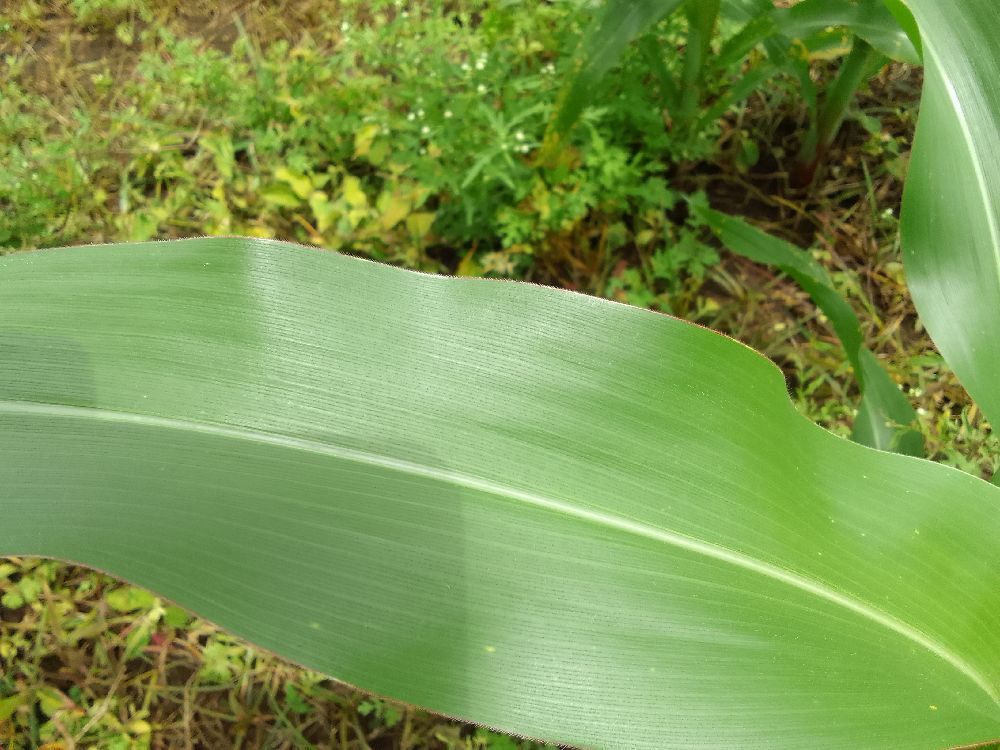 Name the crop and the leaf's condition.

maize, healthy
